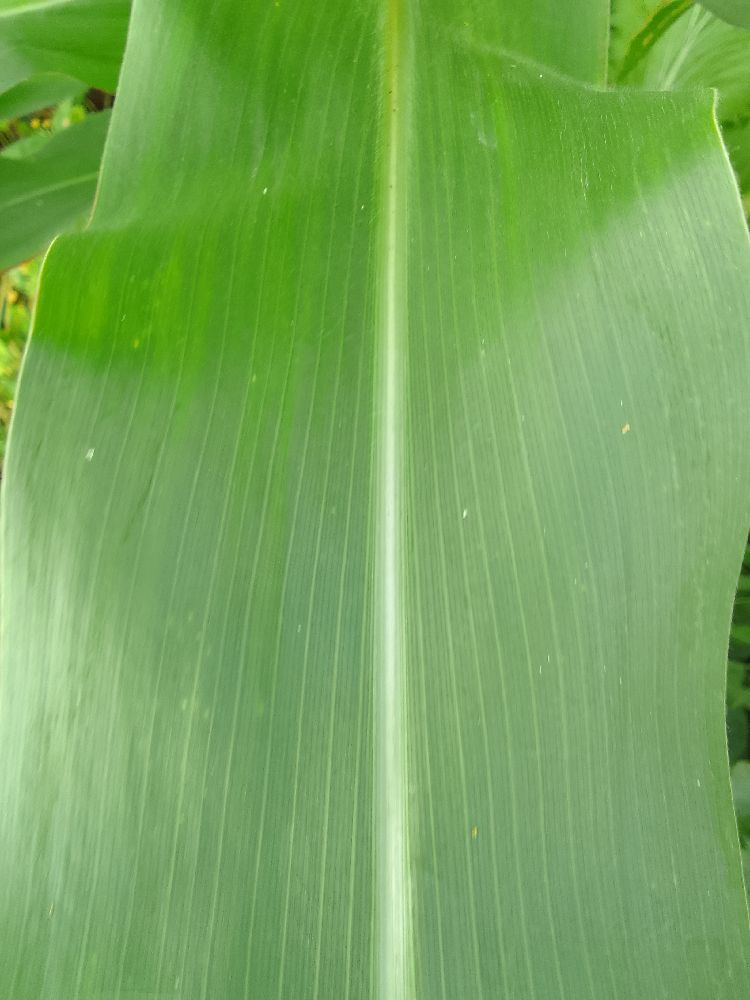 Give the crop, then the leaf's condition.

maize, healthy
